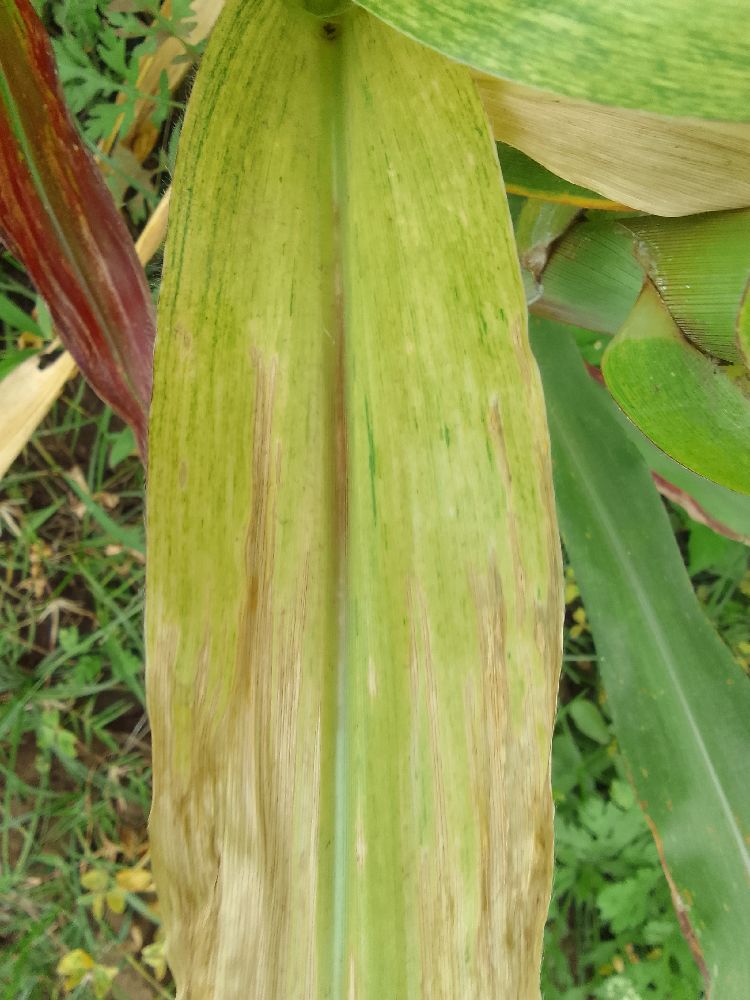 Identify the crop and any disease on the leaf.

maize, maize lethal necrosis
